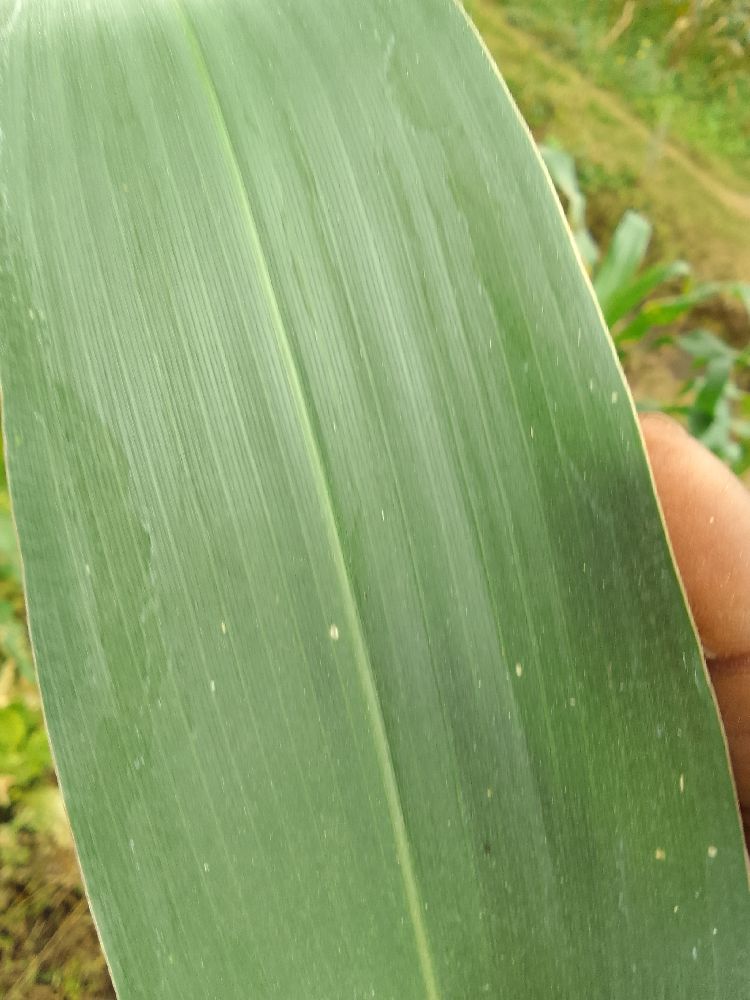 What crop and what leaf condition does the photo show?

maize, healthy
